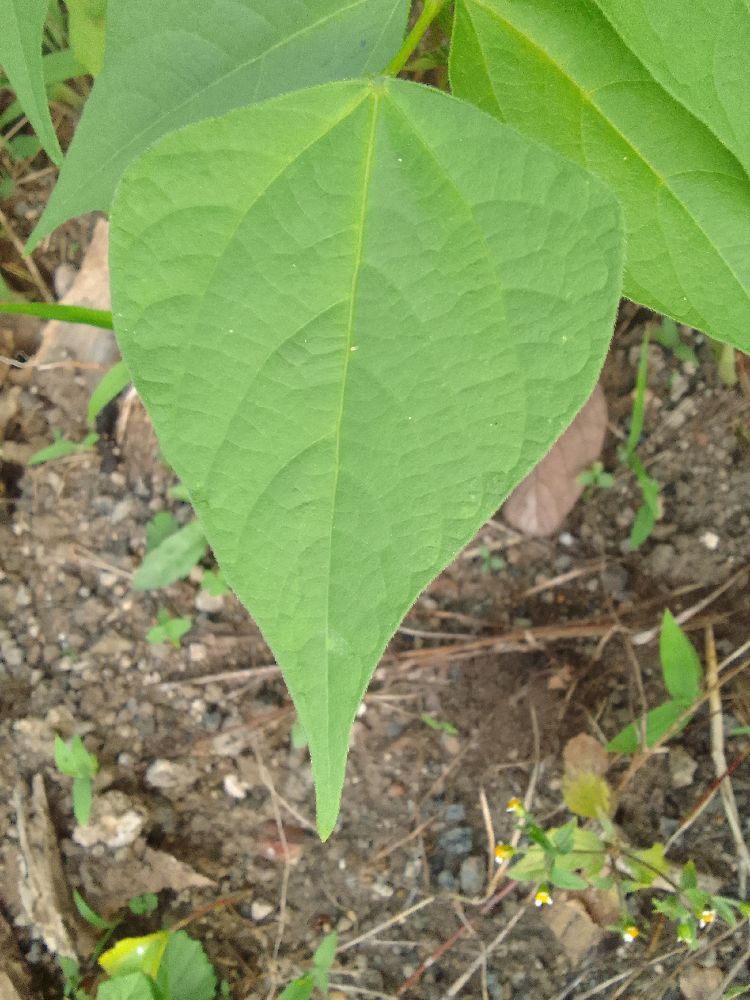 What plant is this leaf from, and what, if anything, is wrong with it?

common bean, healthy
